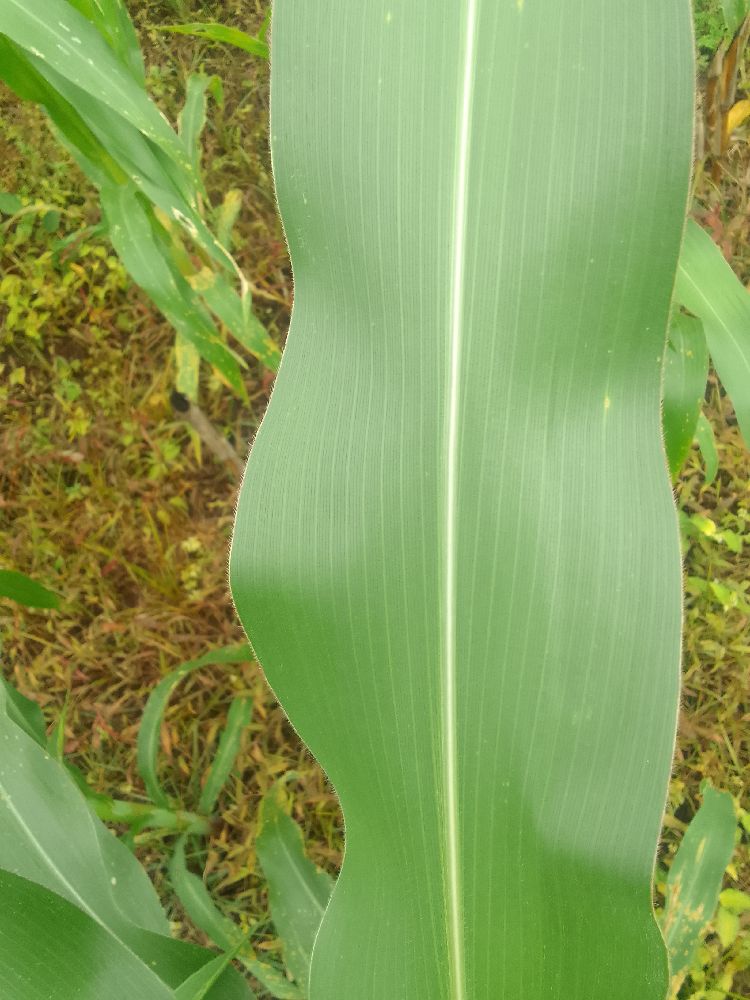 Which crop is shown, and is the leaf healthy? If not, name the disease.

maize, healthy
